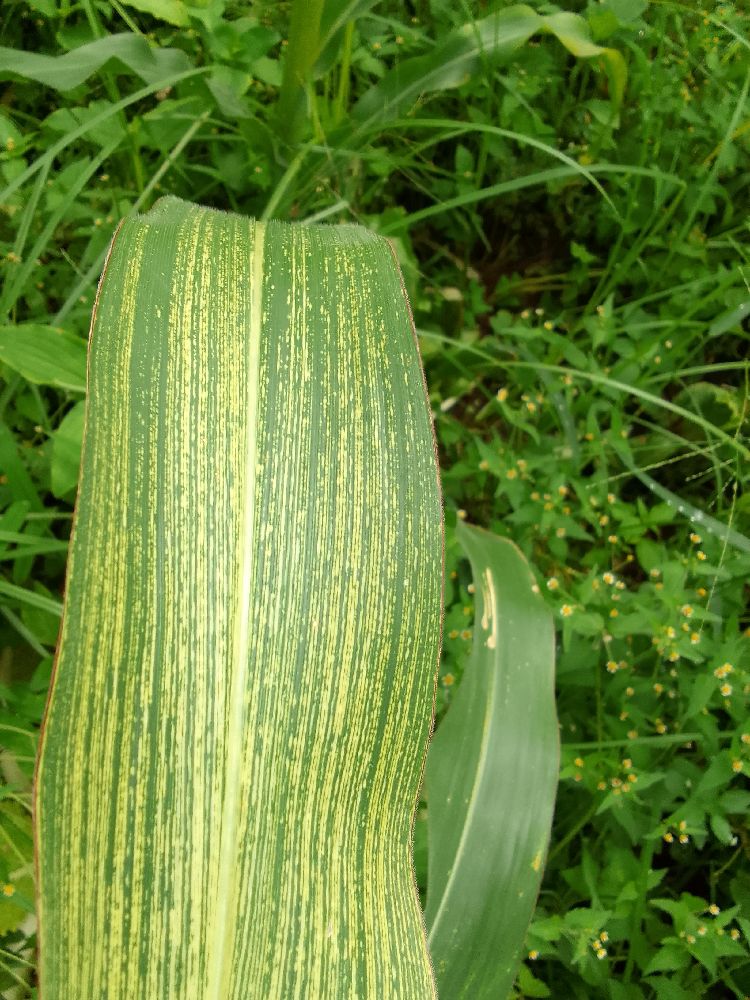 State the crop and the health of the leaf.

maize, maize streak virus
